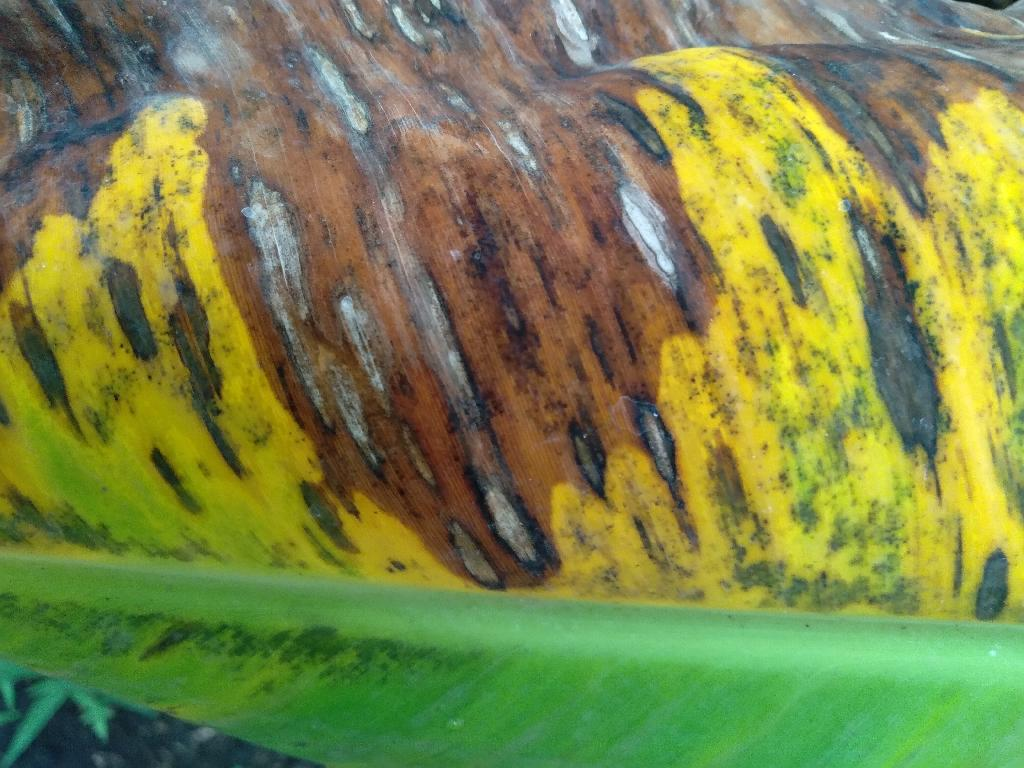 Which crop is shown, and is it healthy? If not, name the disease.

banana, black sigatoka
